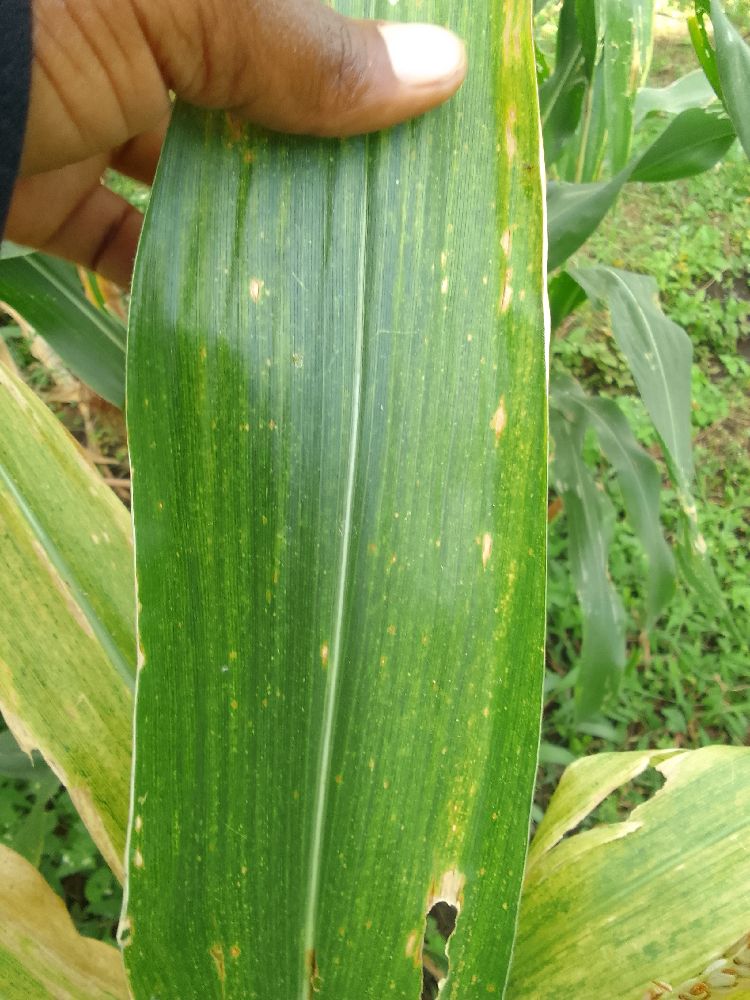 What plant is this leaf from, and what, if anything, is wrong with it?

maize, maize lethal necrosis
